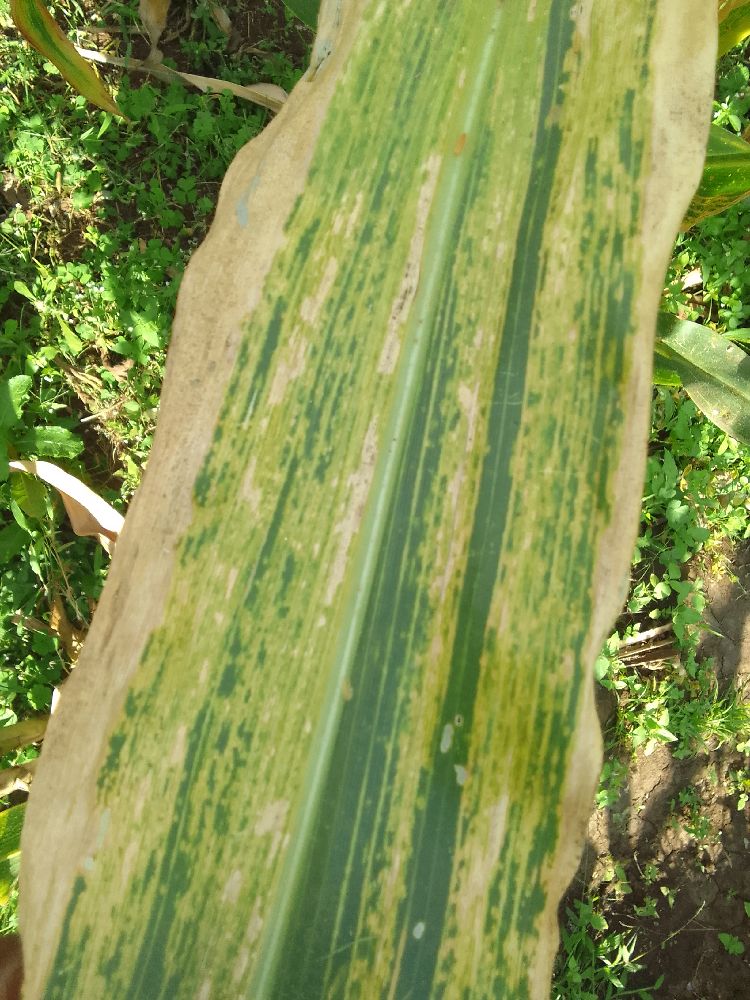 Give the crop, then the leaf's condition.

maize, maize lethal necrosis
